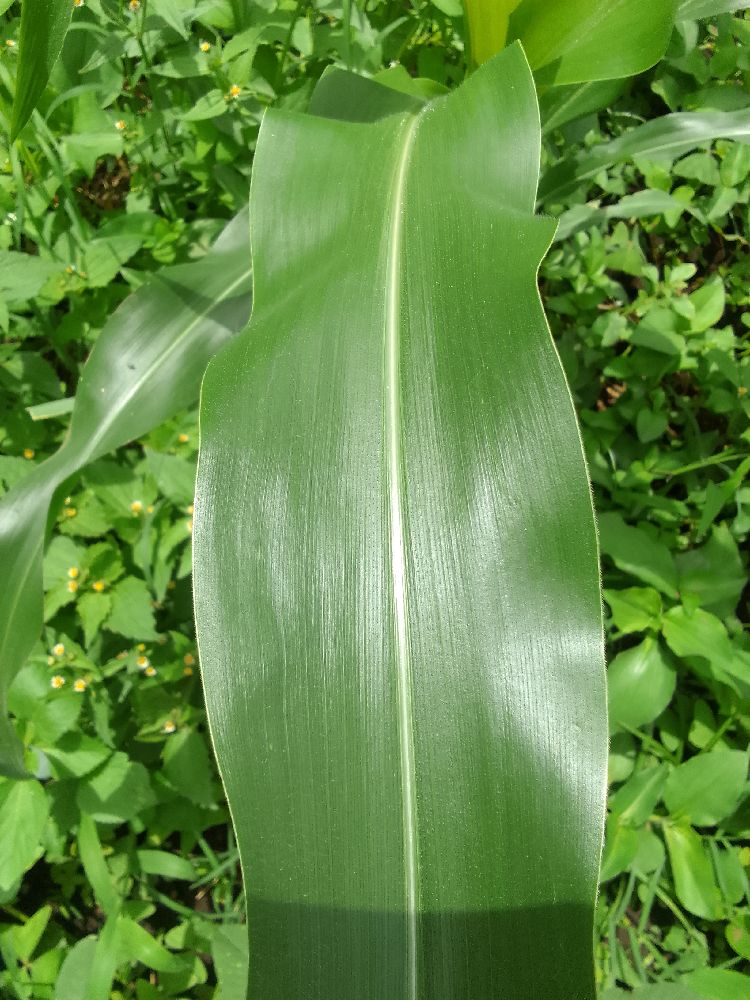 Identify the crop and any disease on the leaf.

maize, healthy
